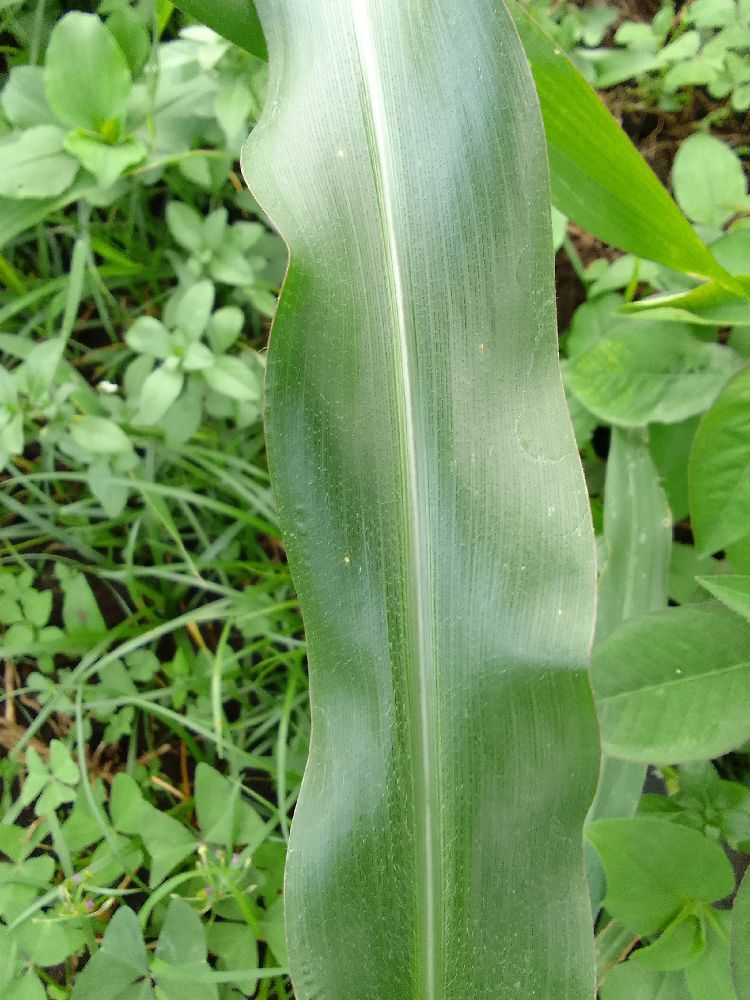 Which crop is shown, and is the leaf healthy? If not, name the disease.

maize, healthy
